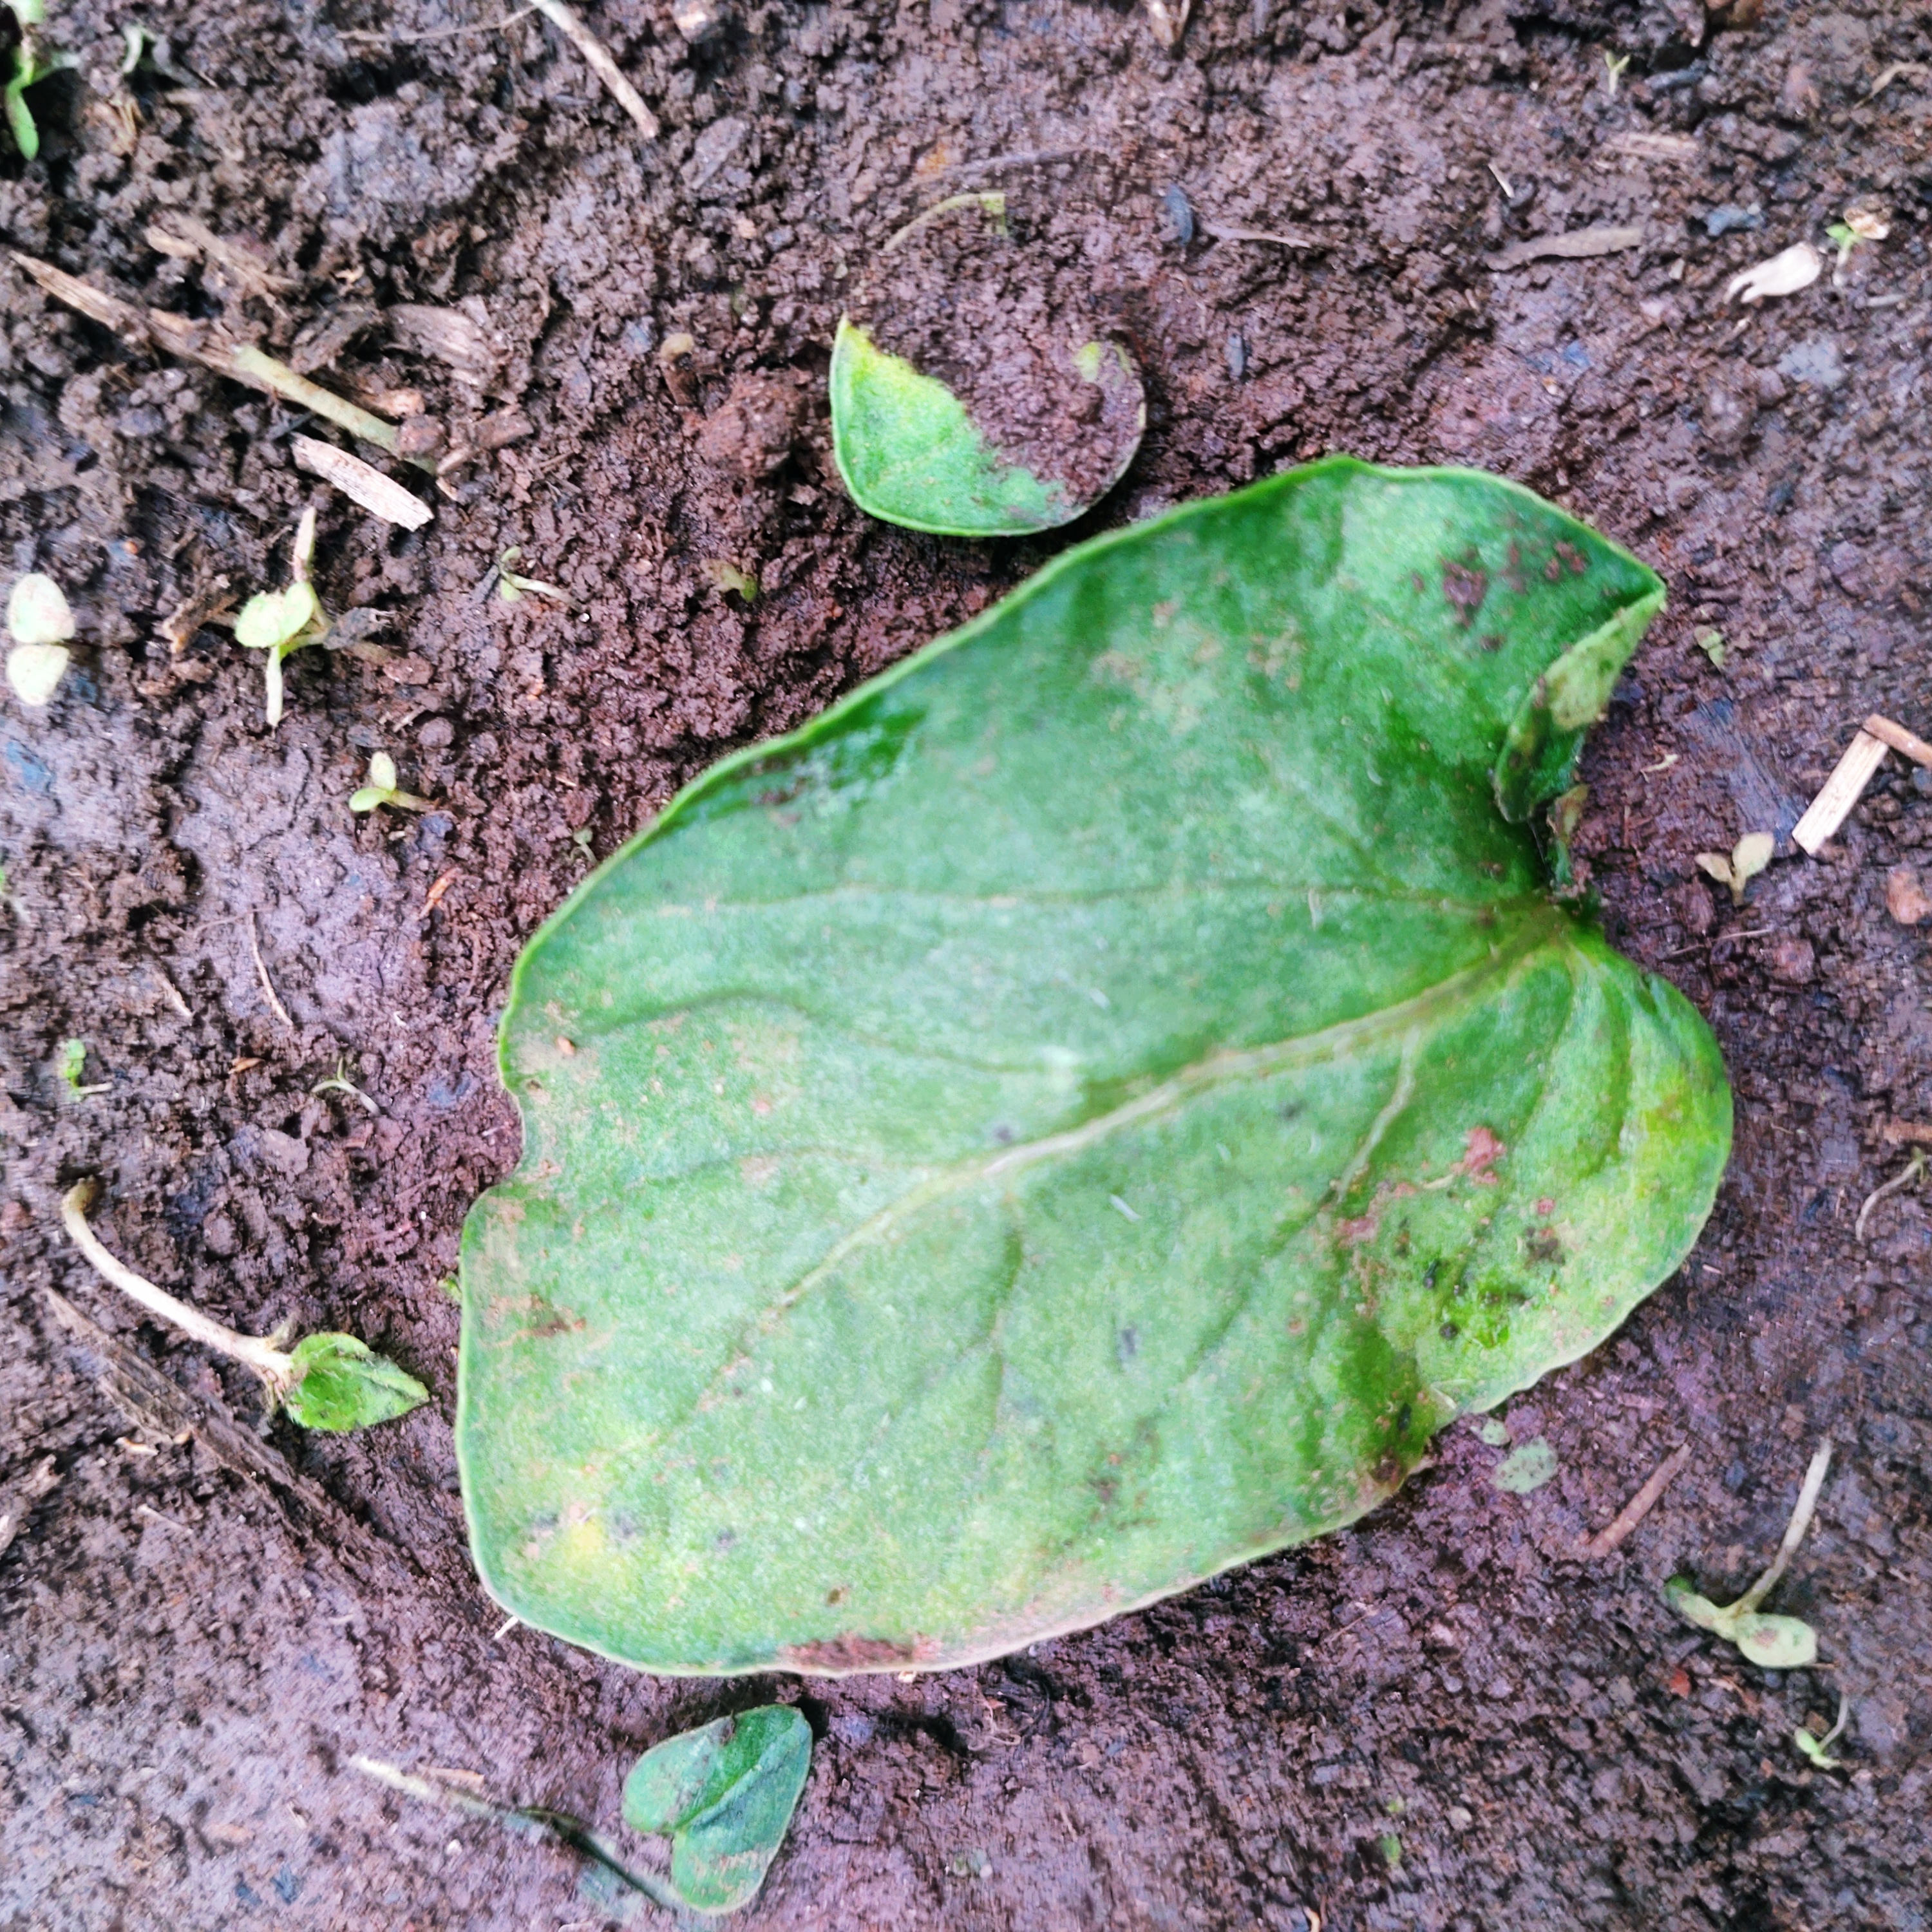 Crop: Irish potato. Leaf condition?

late blight
